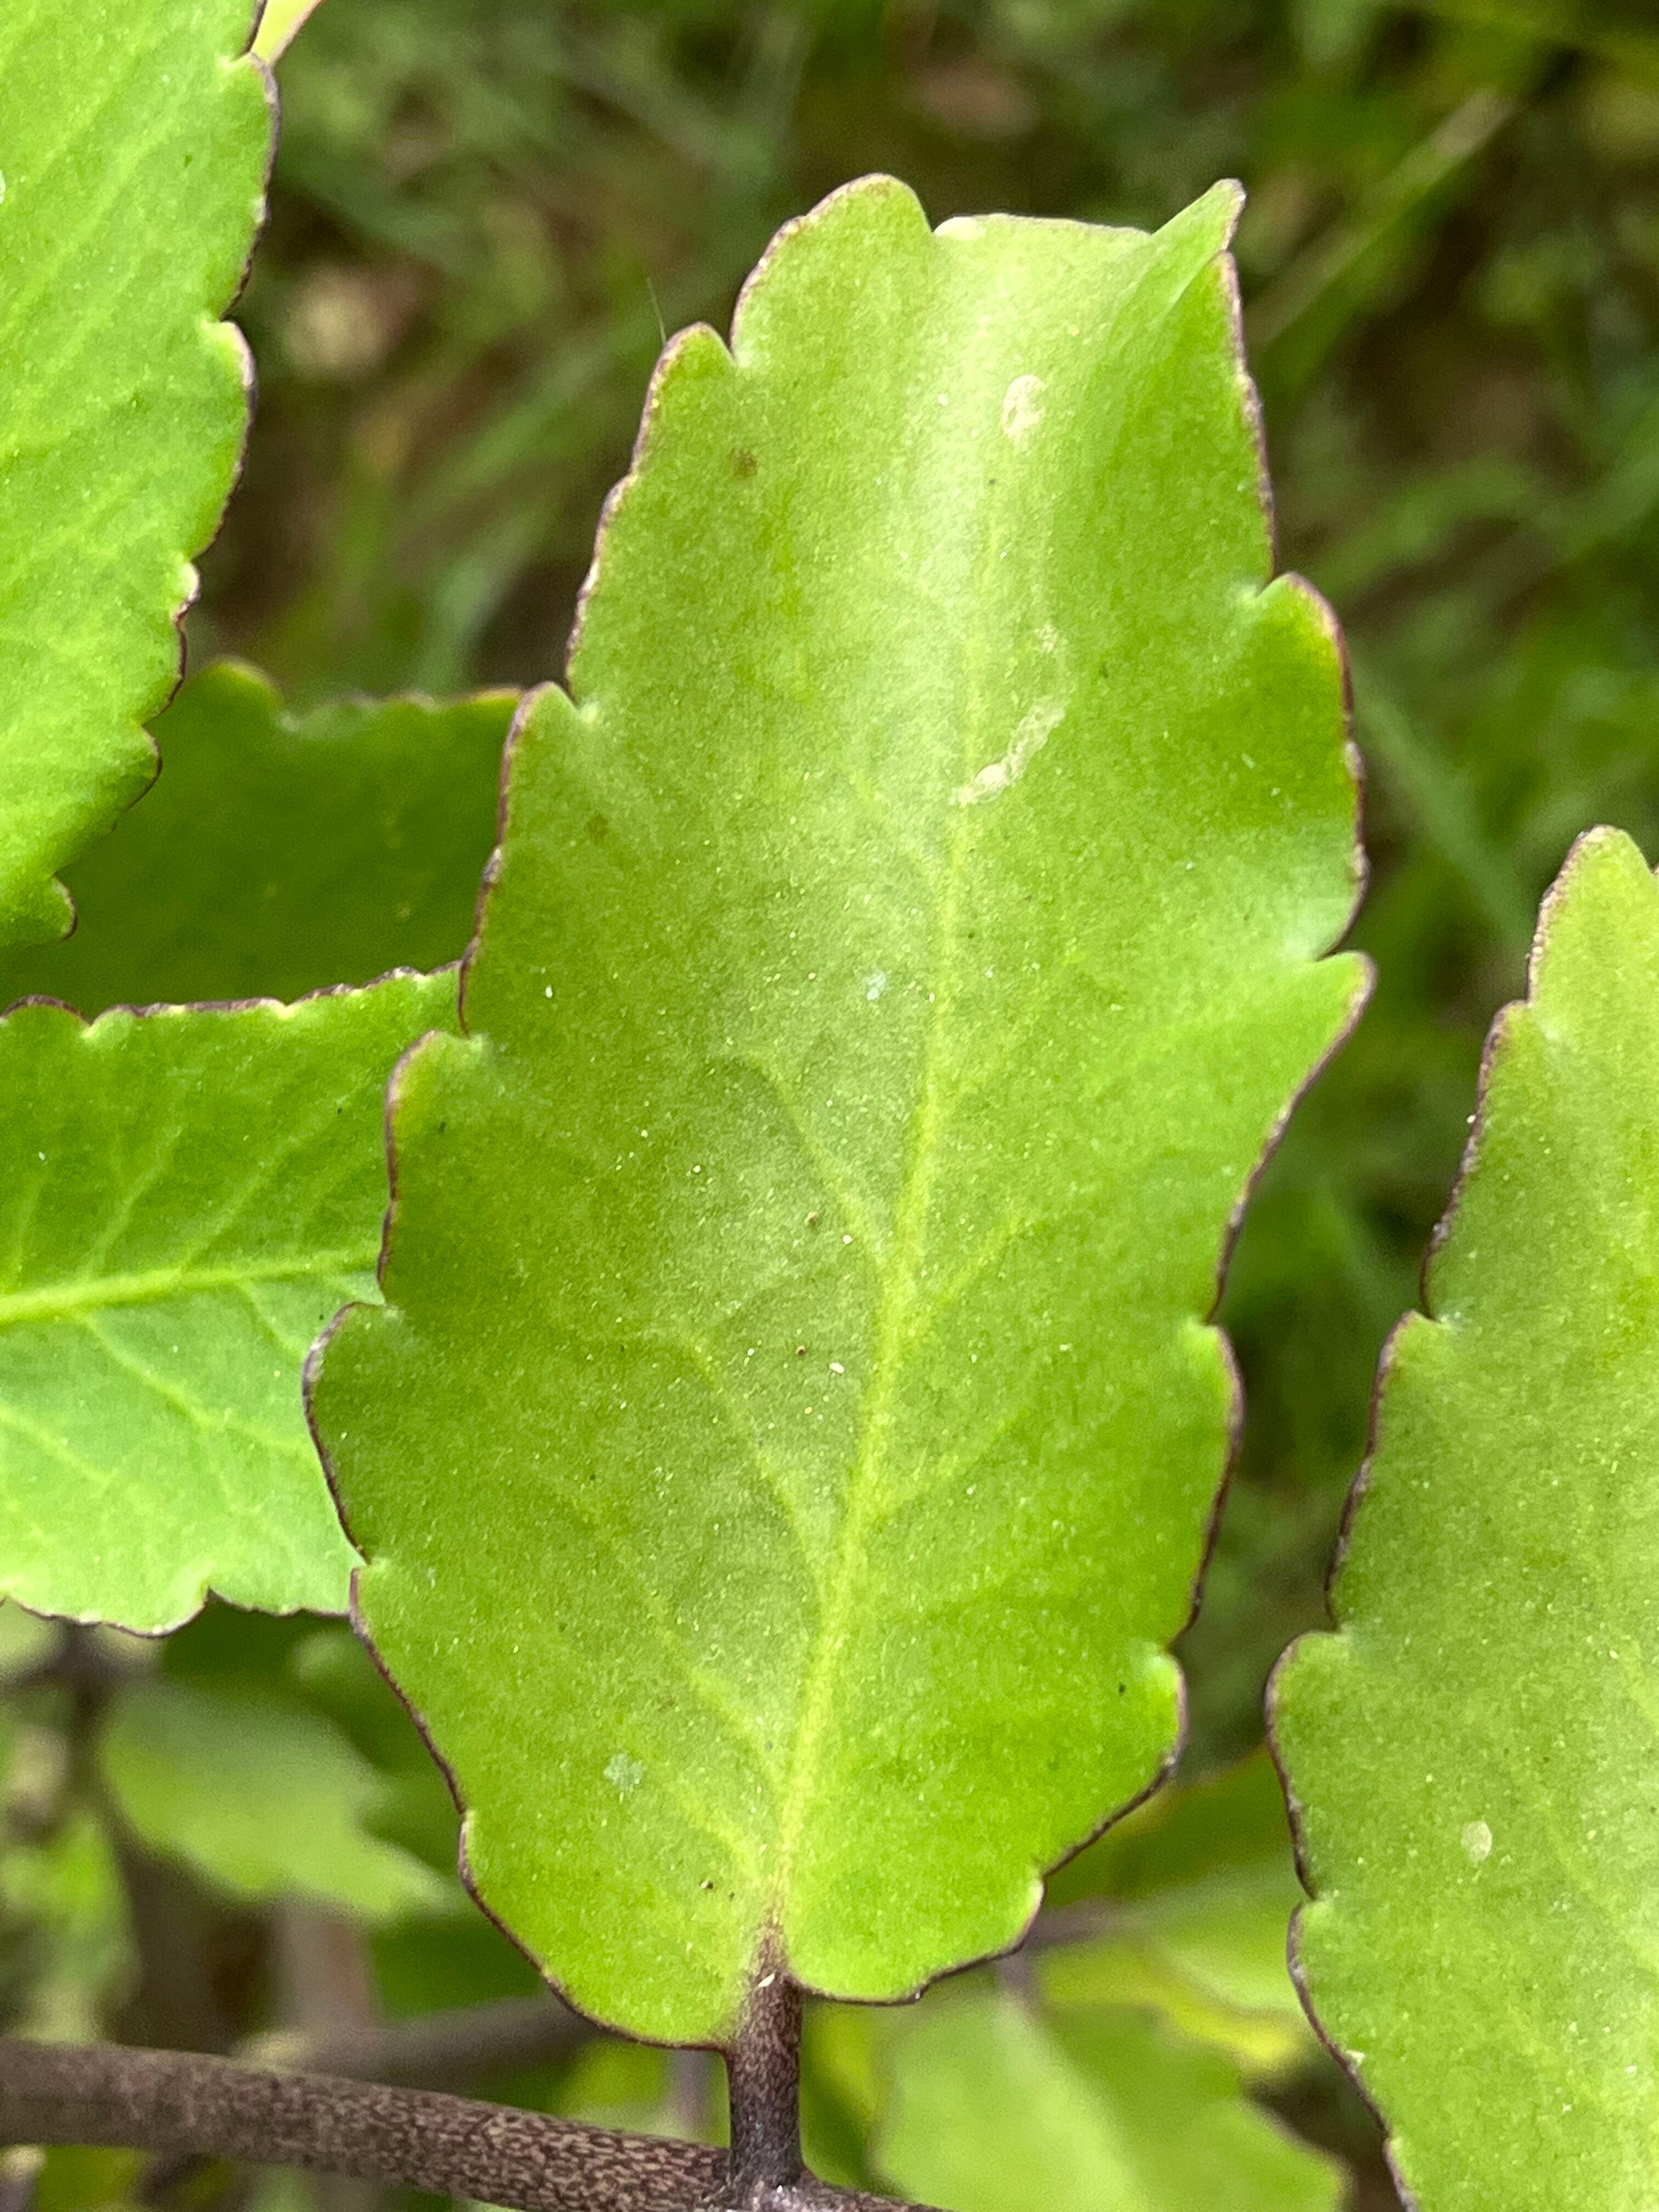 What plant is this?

pathorkuci
